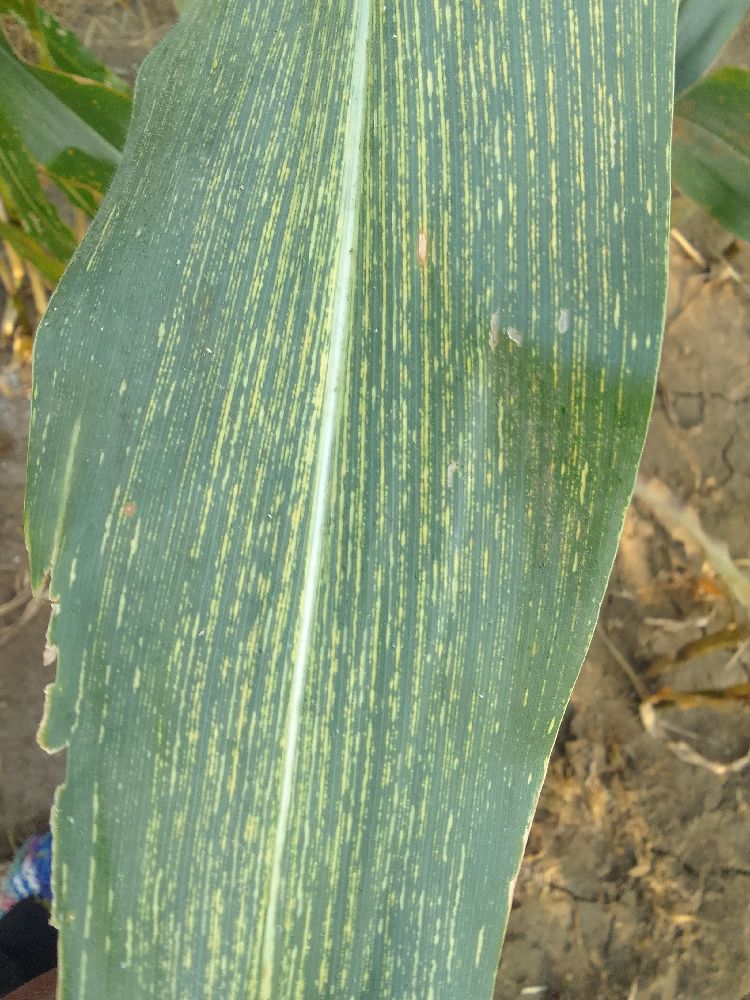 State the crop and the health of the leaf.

maize, maize streak virus
